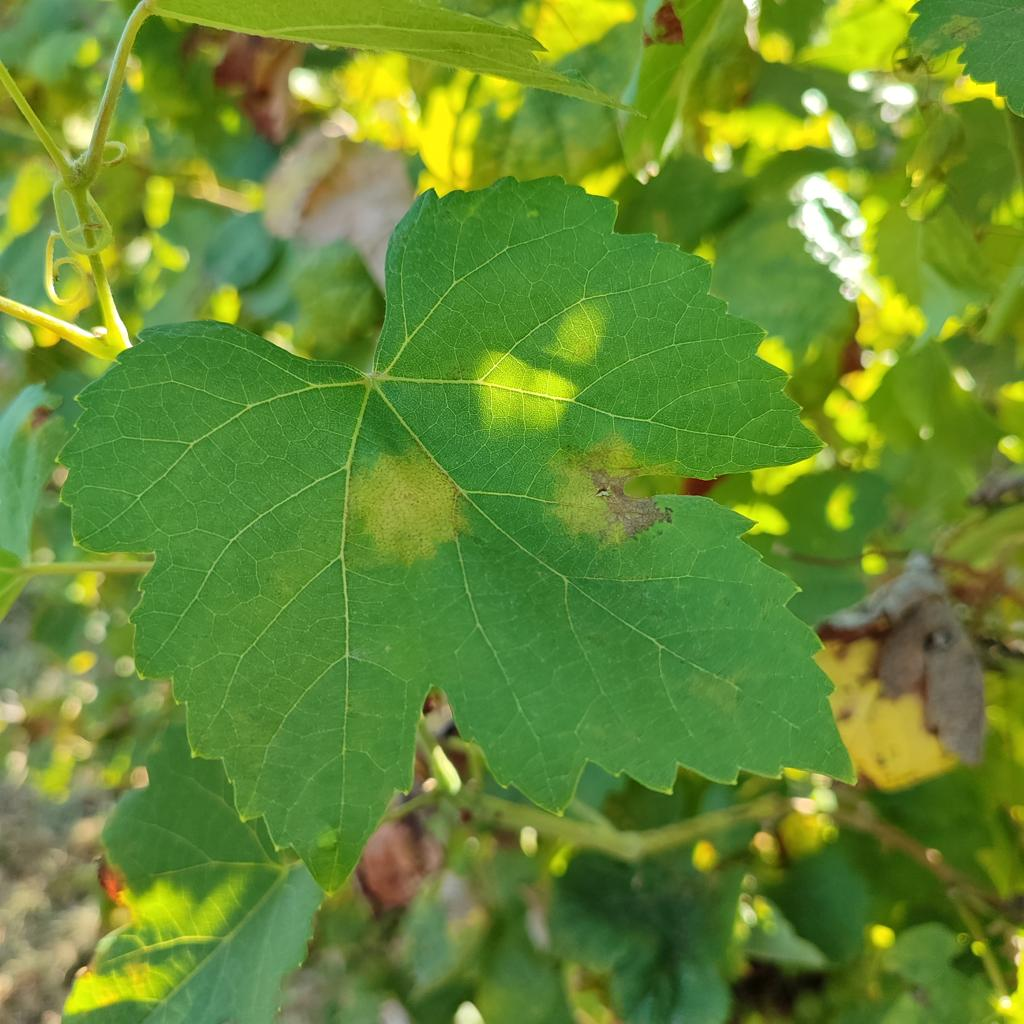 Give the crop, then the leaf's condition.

grapevine, downy mildew
